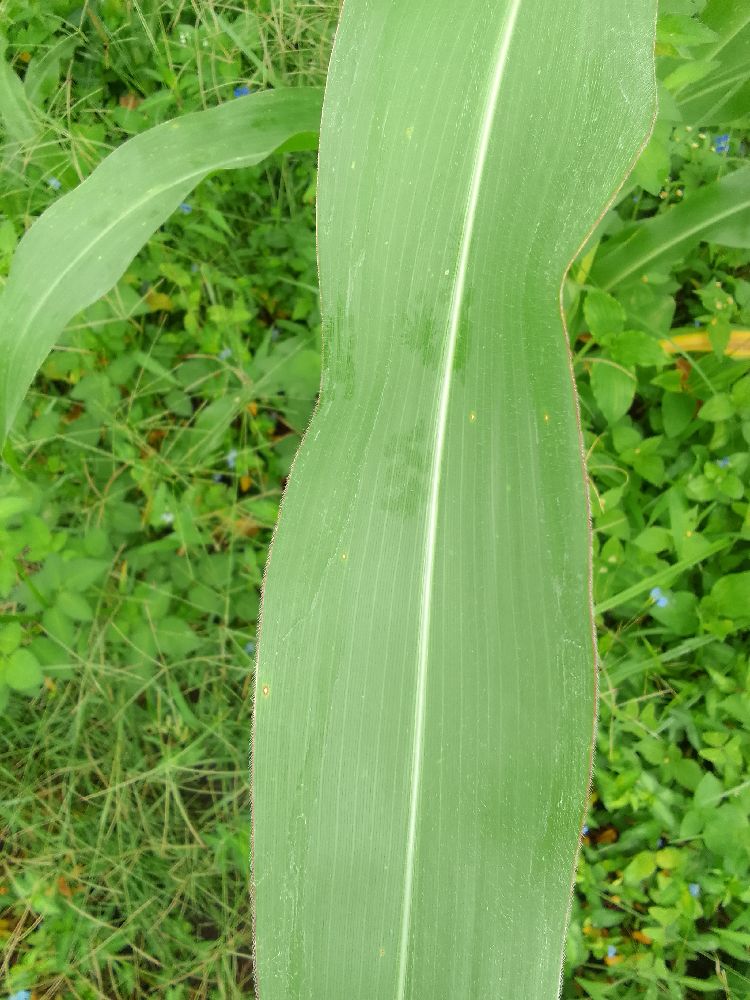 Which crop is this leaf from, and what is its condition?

maize, healthy
